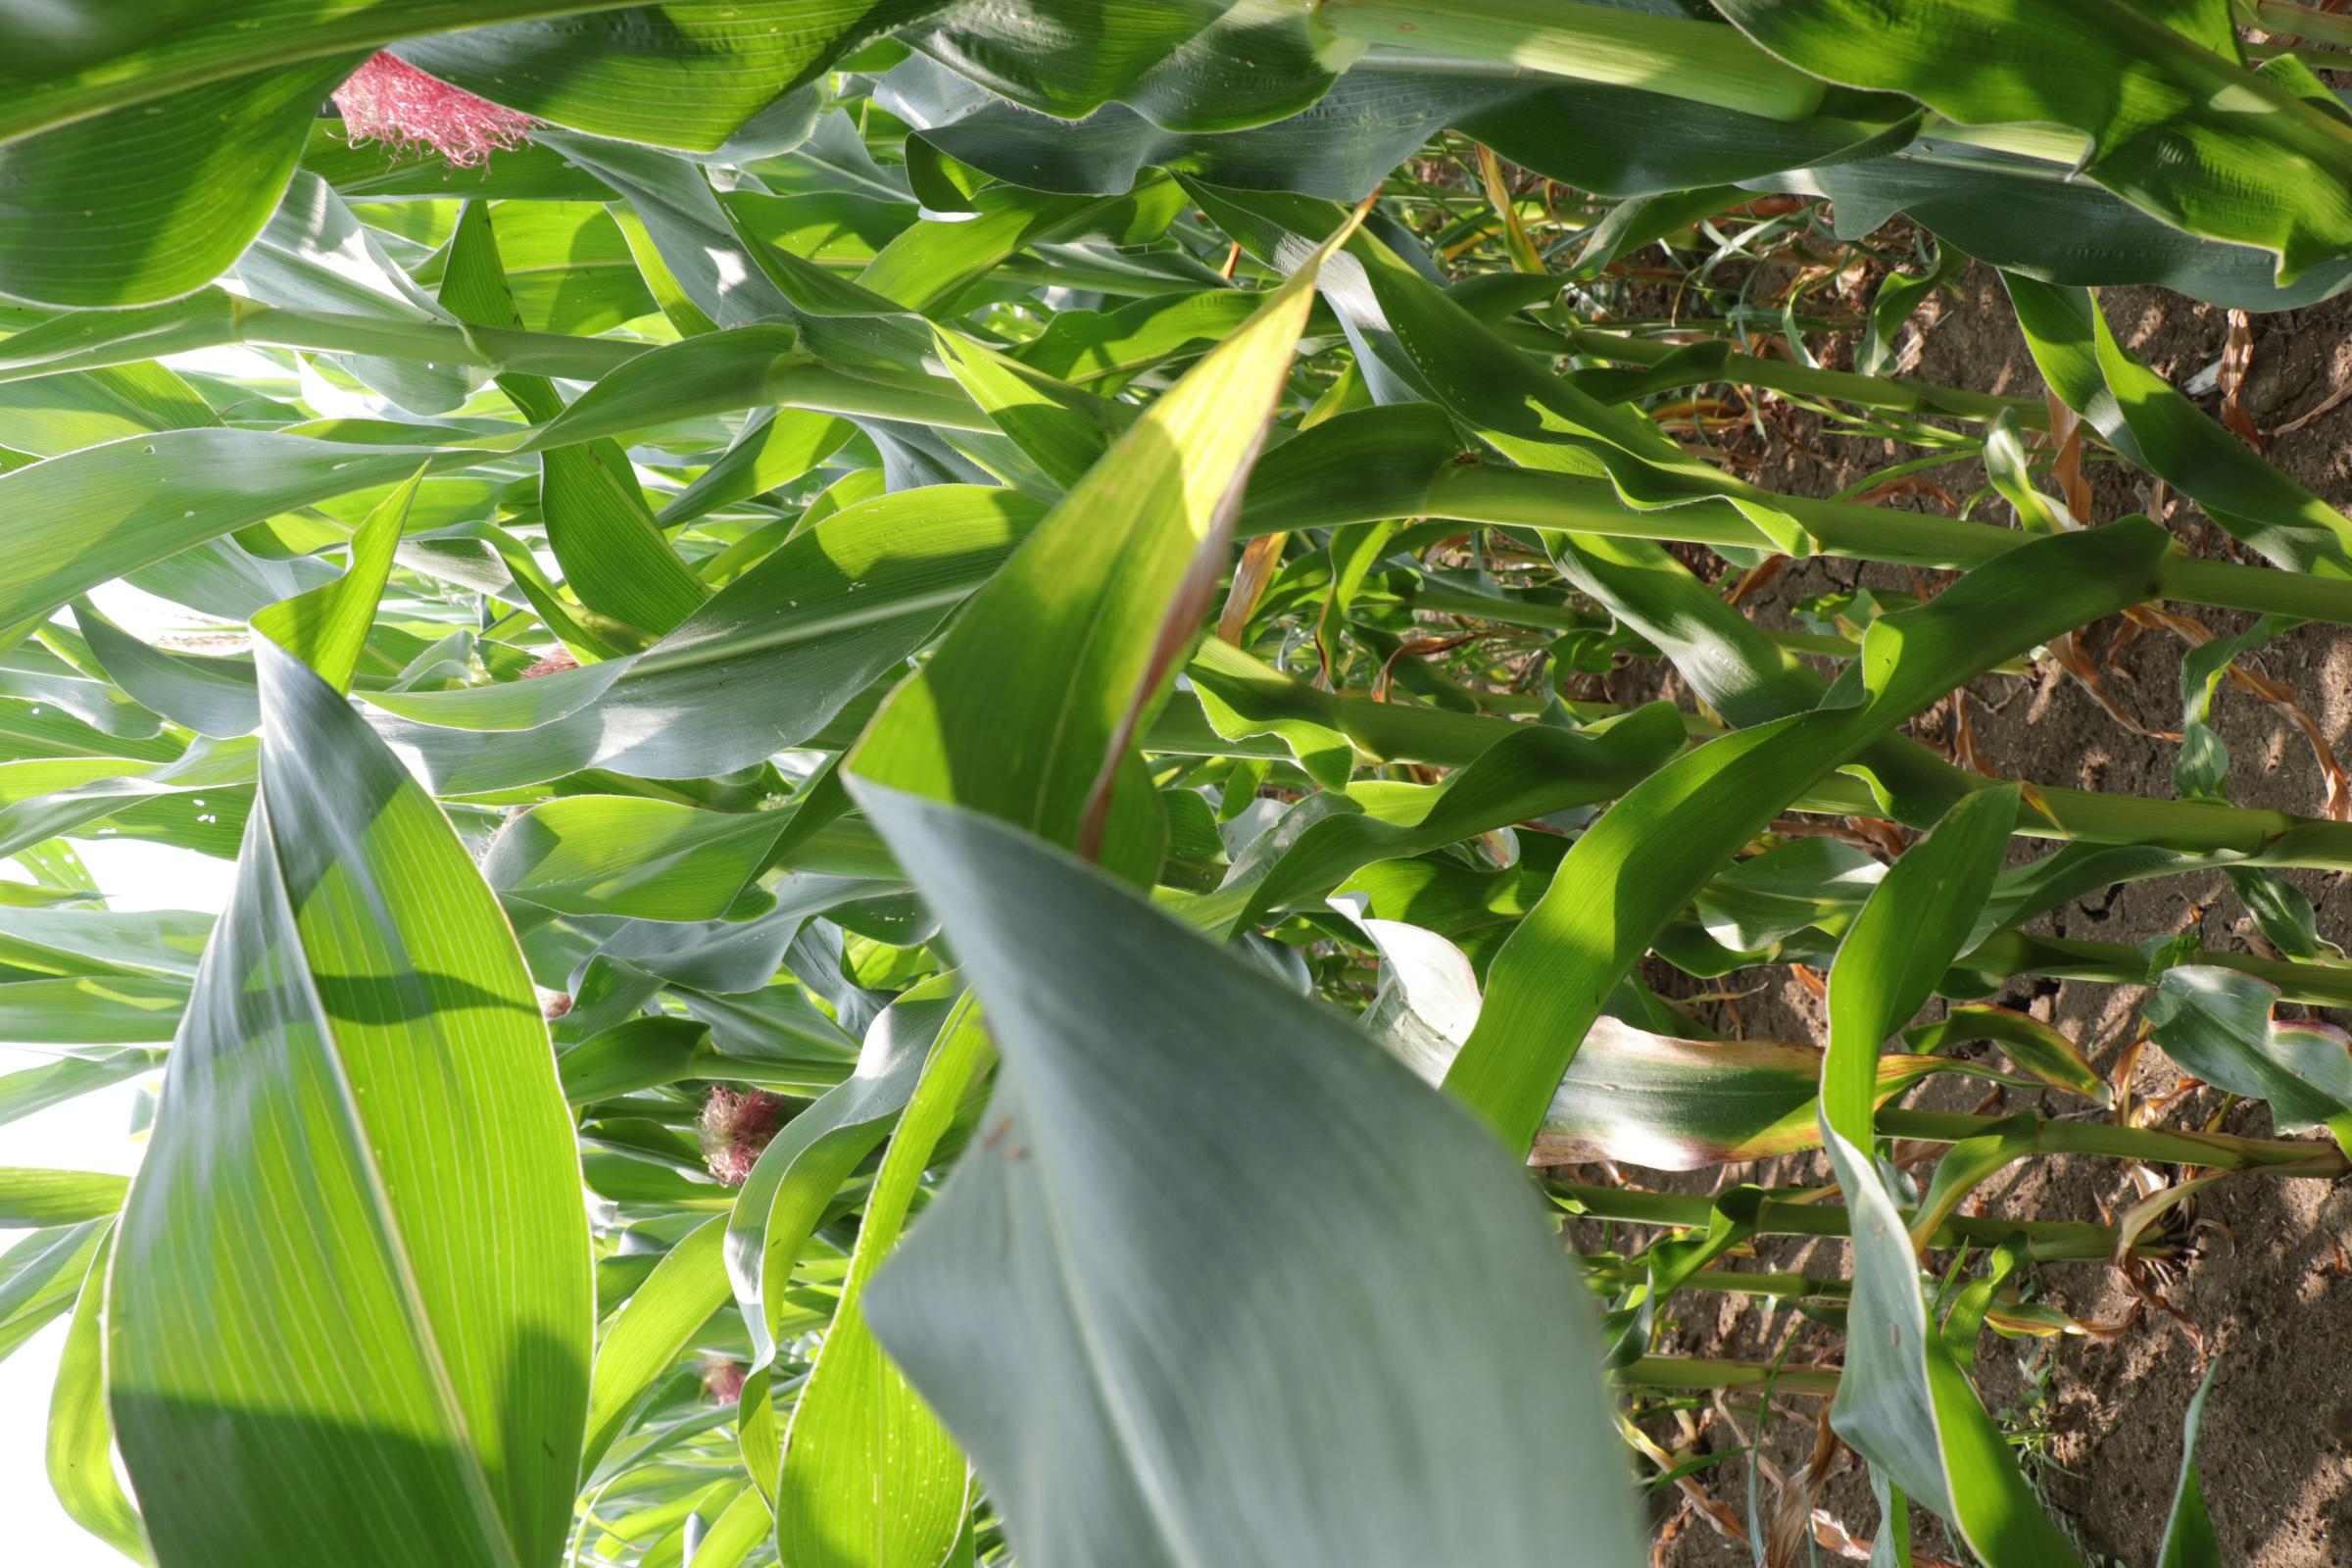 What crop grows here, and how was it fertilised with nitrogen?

maize, full nitrogen fertilisation
